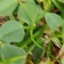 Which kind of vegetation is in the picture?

unstructured weed
